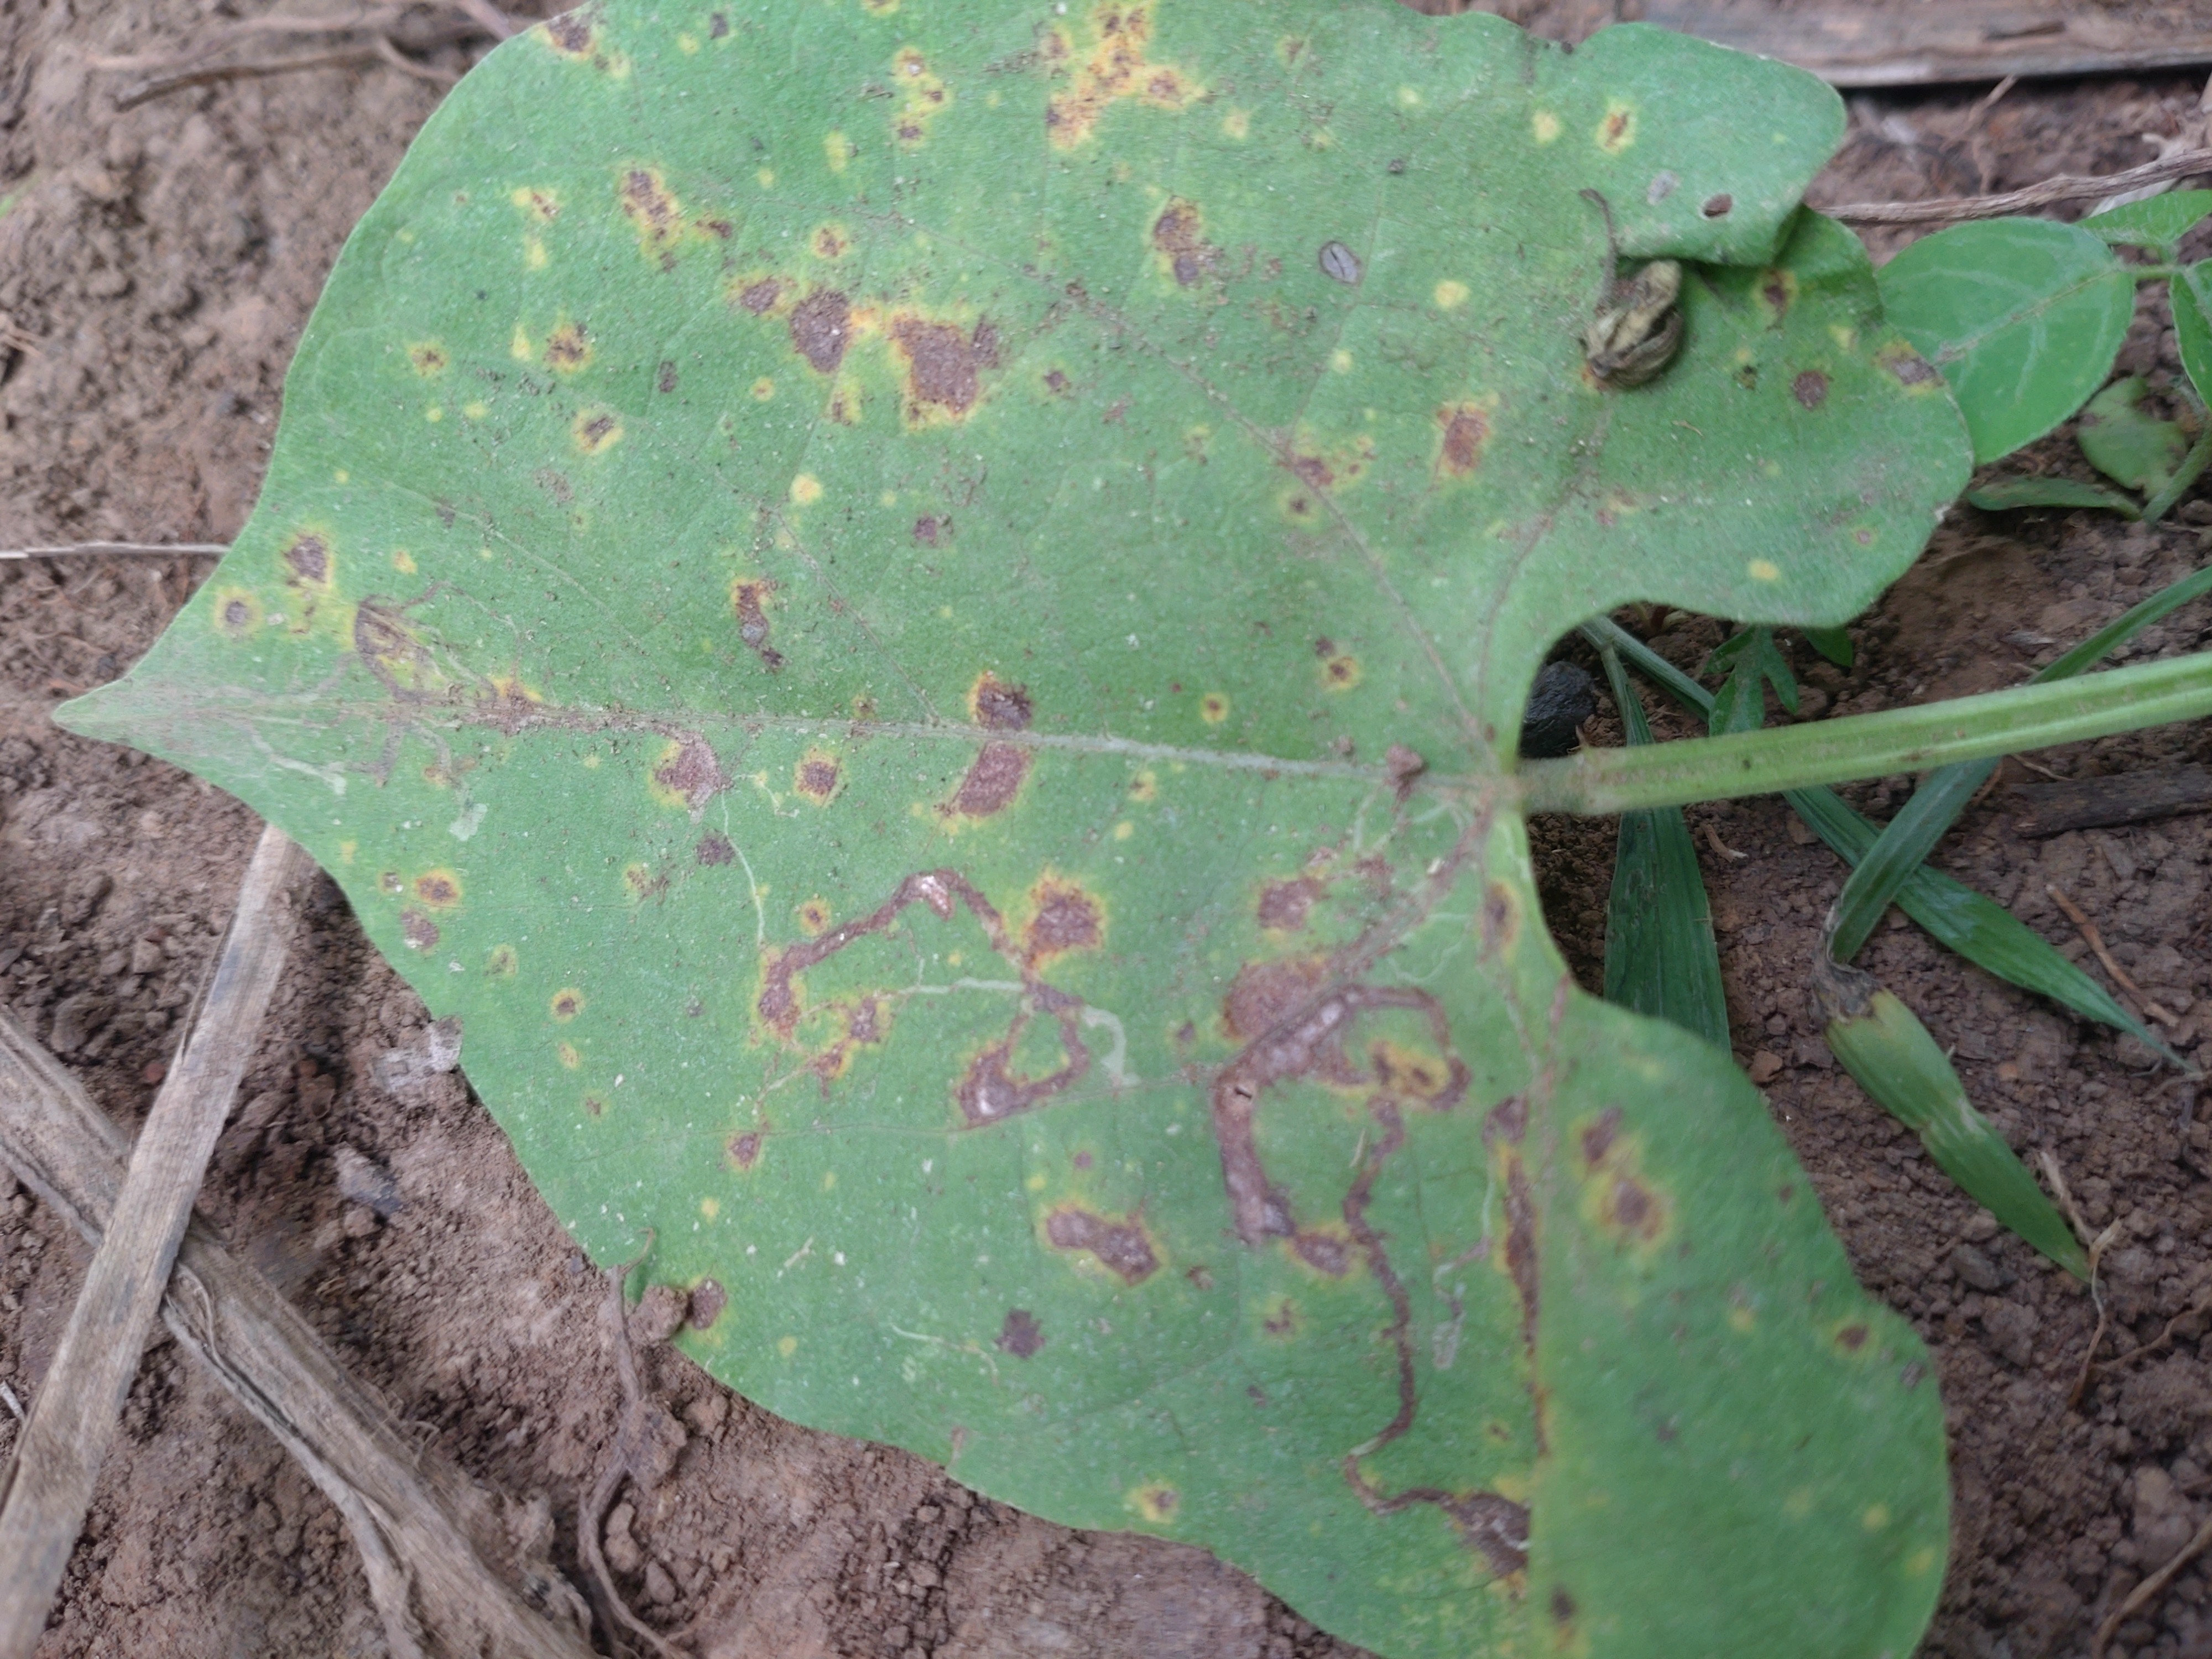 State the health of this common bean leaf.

rust
